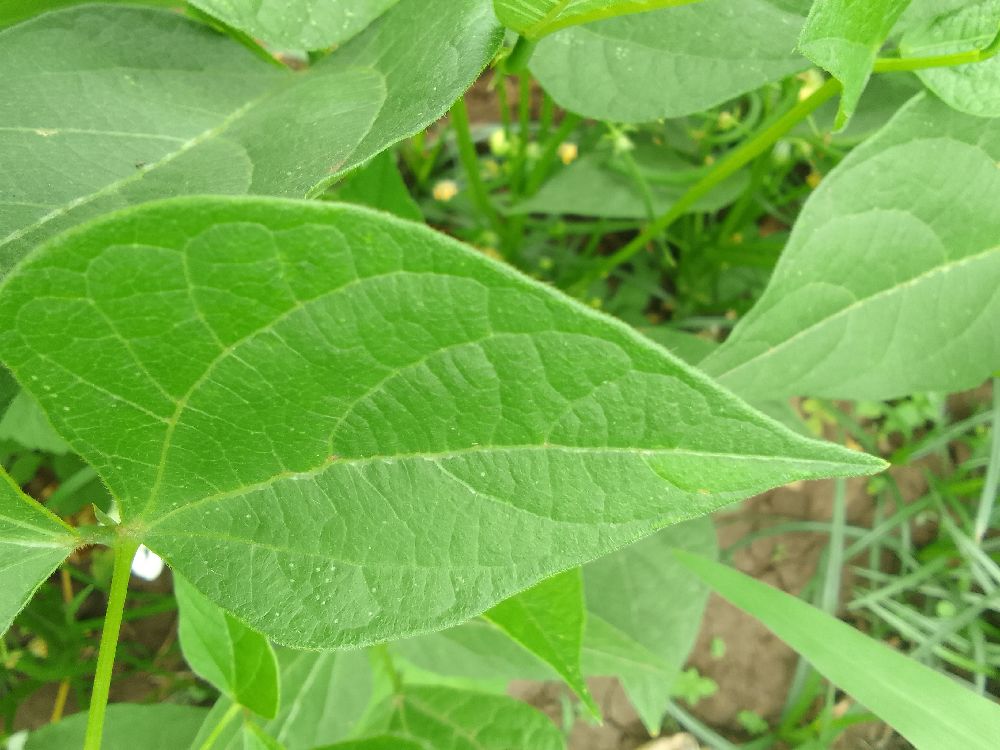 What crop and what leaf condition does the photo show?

common bean, healthy
